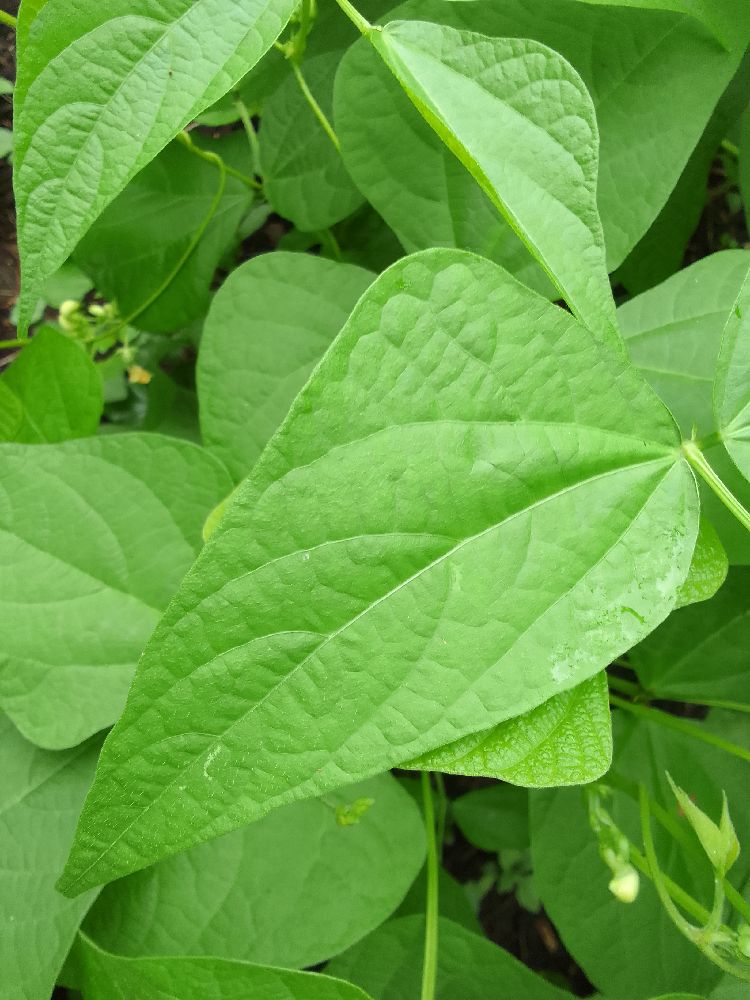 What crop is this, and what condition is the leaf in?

common bean, healthy
